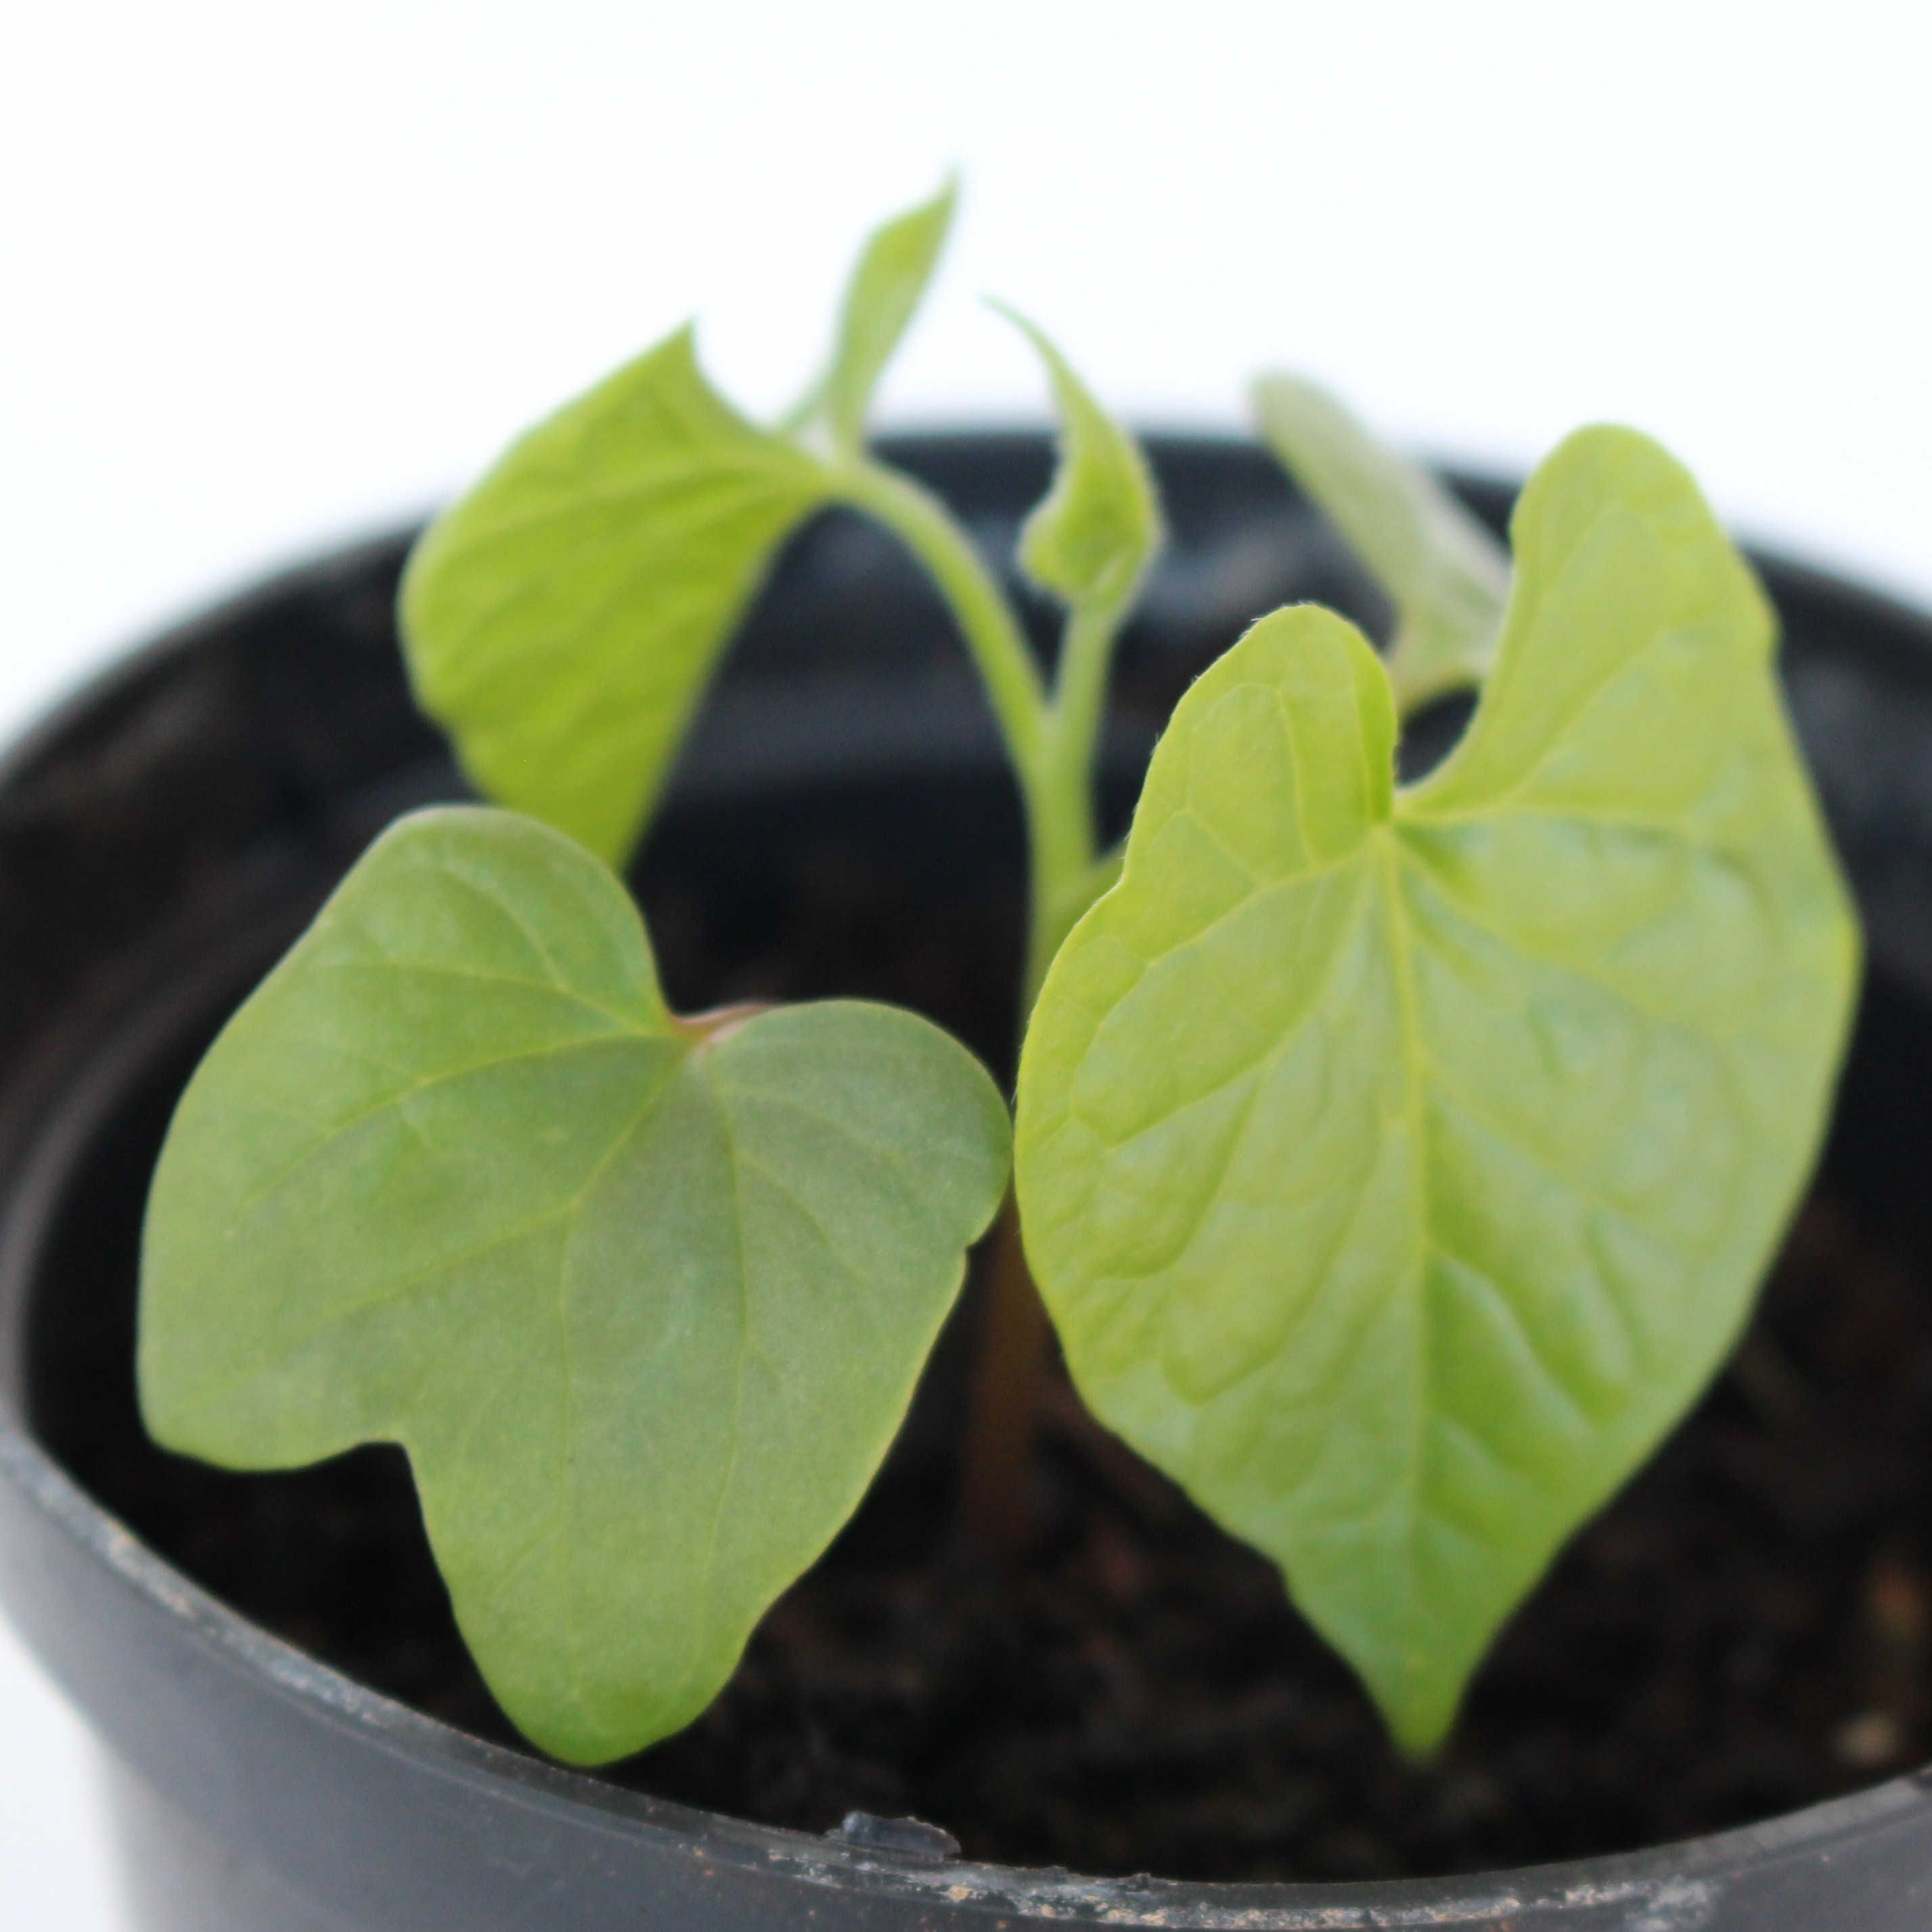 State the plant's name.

Convolvulus arvensis
